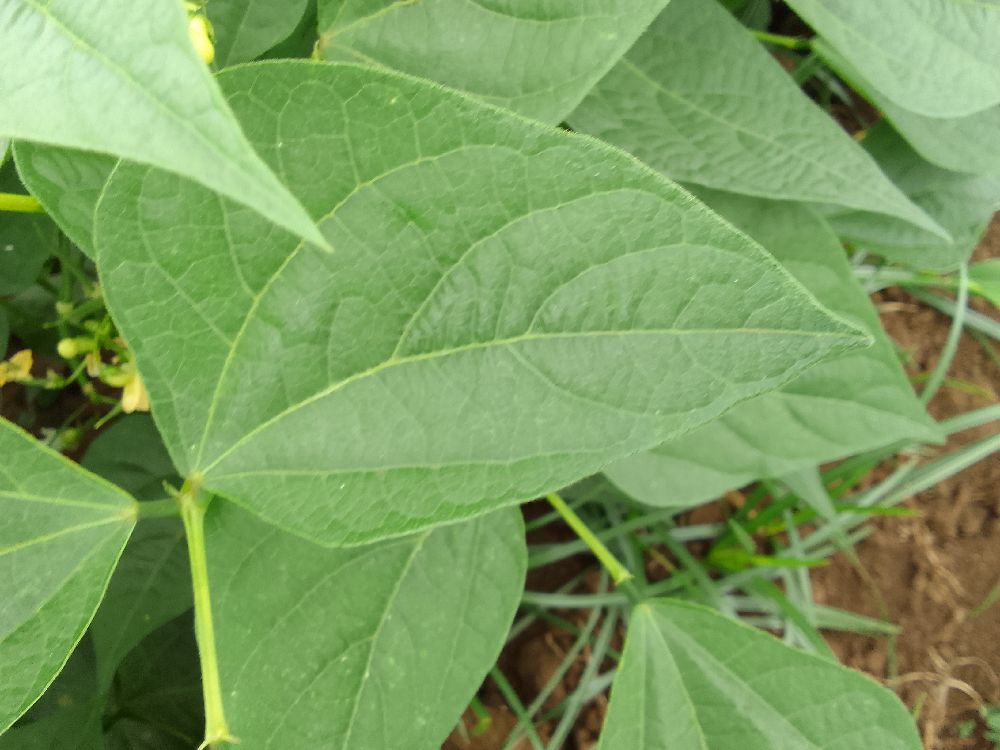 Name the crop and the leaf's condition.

common bean, healthy
